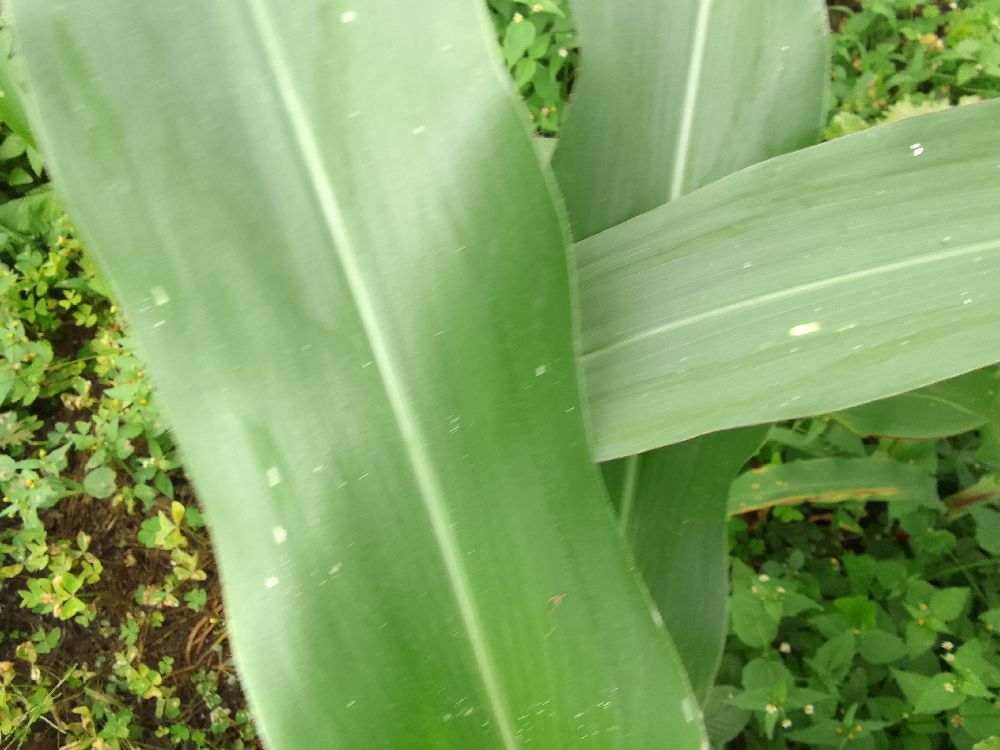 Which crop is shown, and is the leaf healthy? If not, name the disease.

maize, healthy
